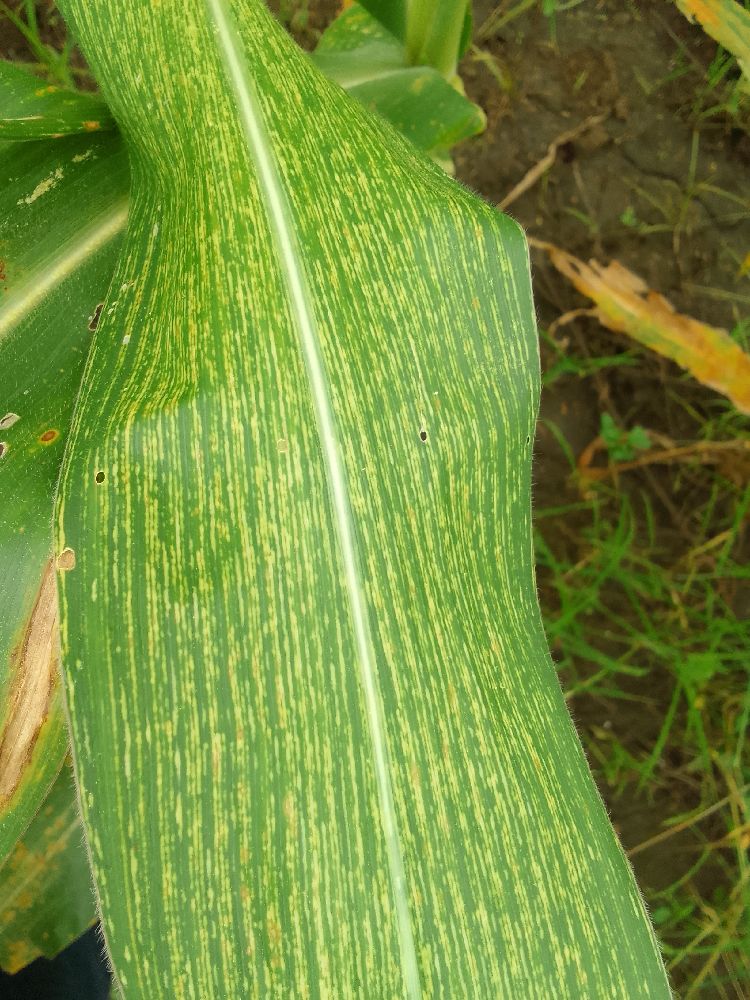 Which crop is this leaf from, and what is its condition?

maize, maize streak virus
